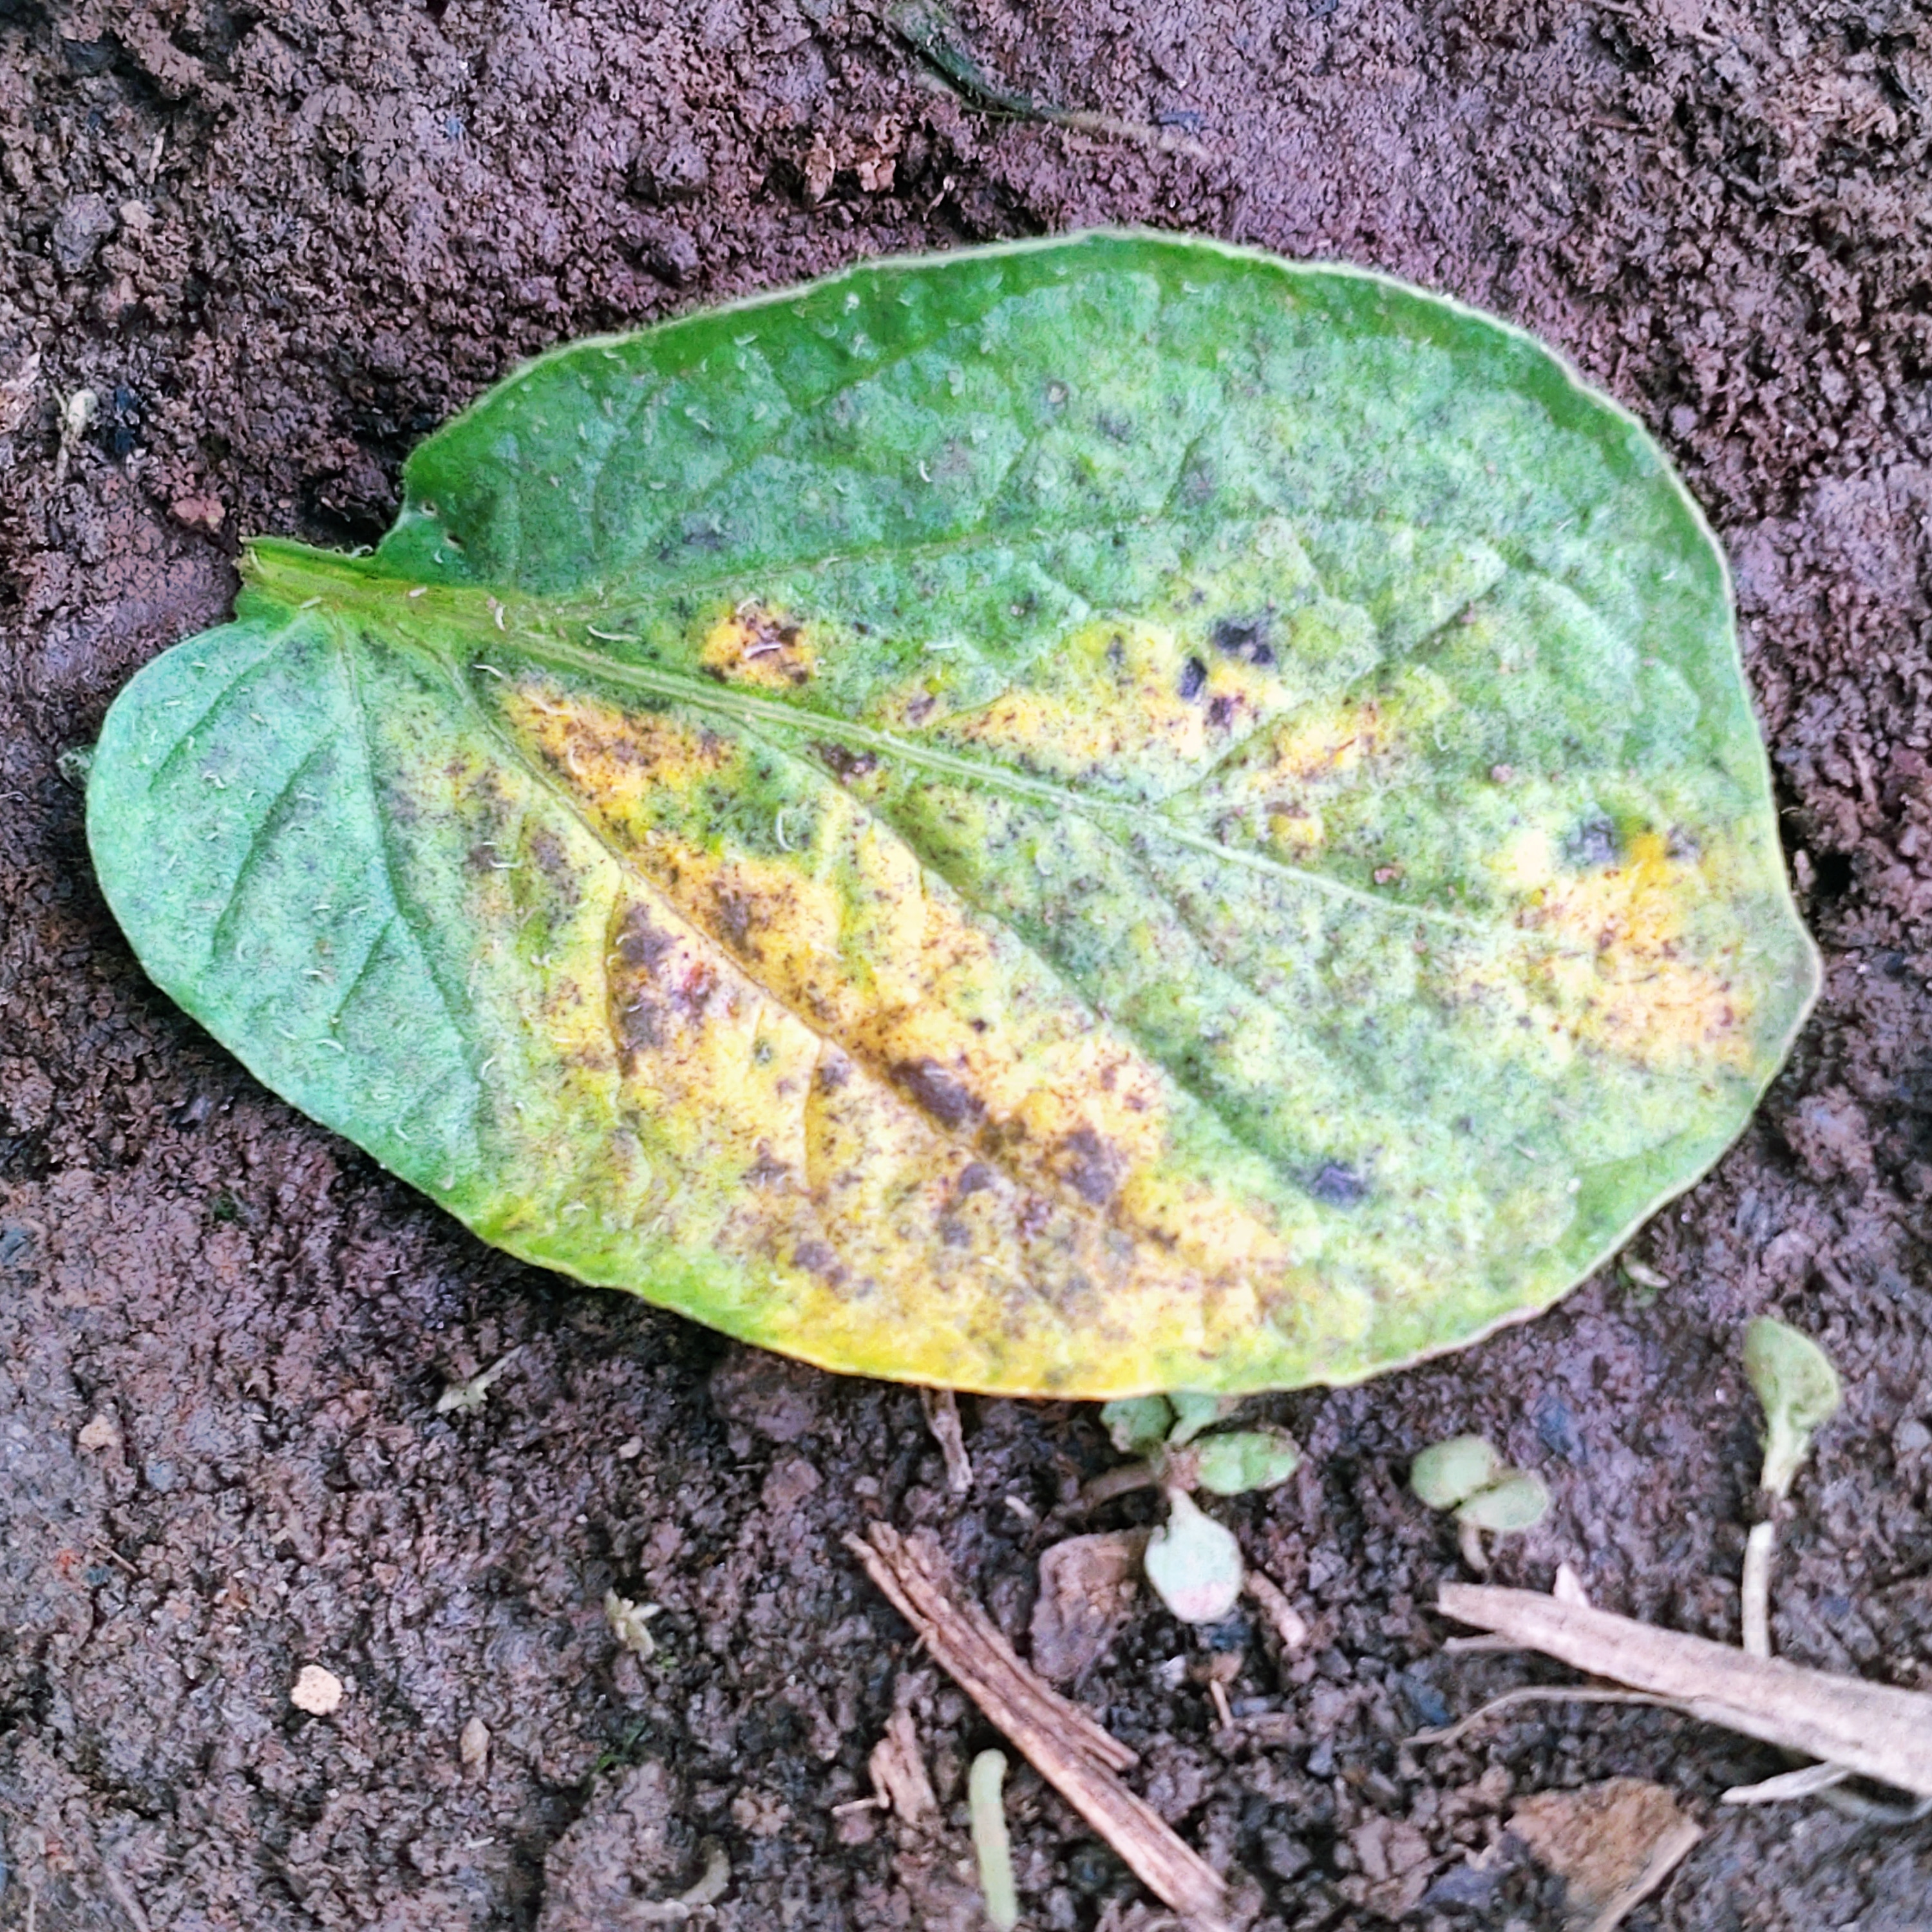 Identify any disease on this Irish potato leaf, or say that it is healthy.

late blight
